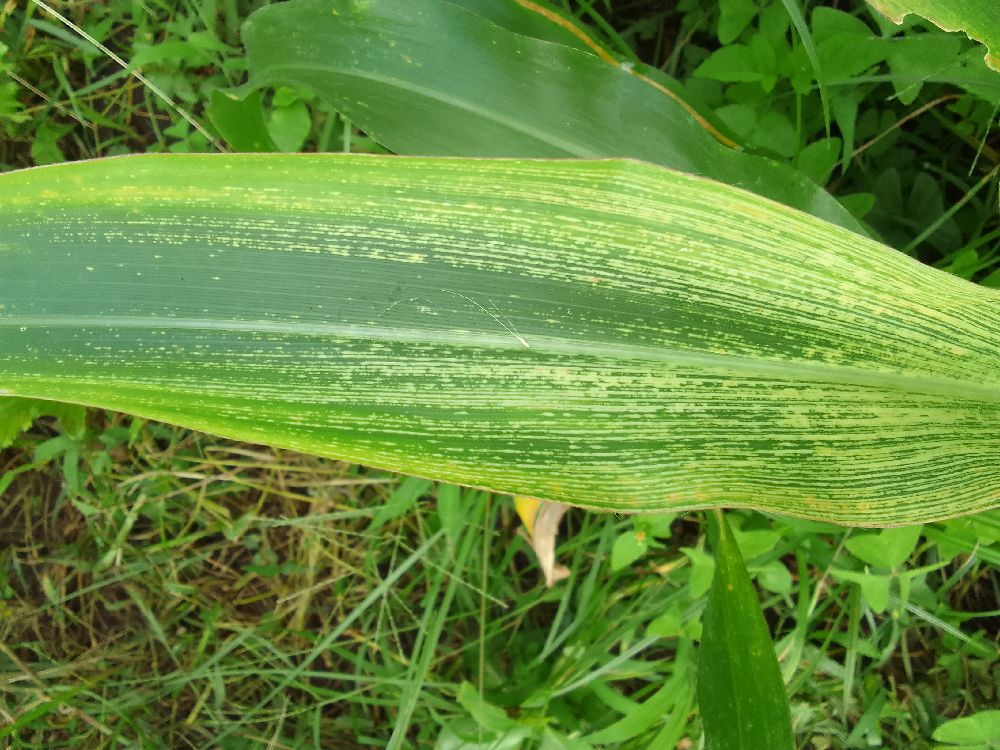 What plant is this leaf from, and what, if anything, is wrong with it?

maize, maize streak virus
